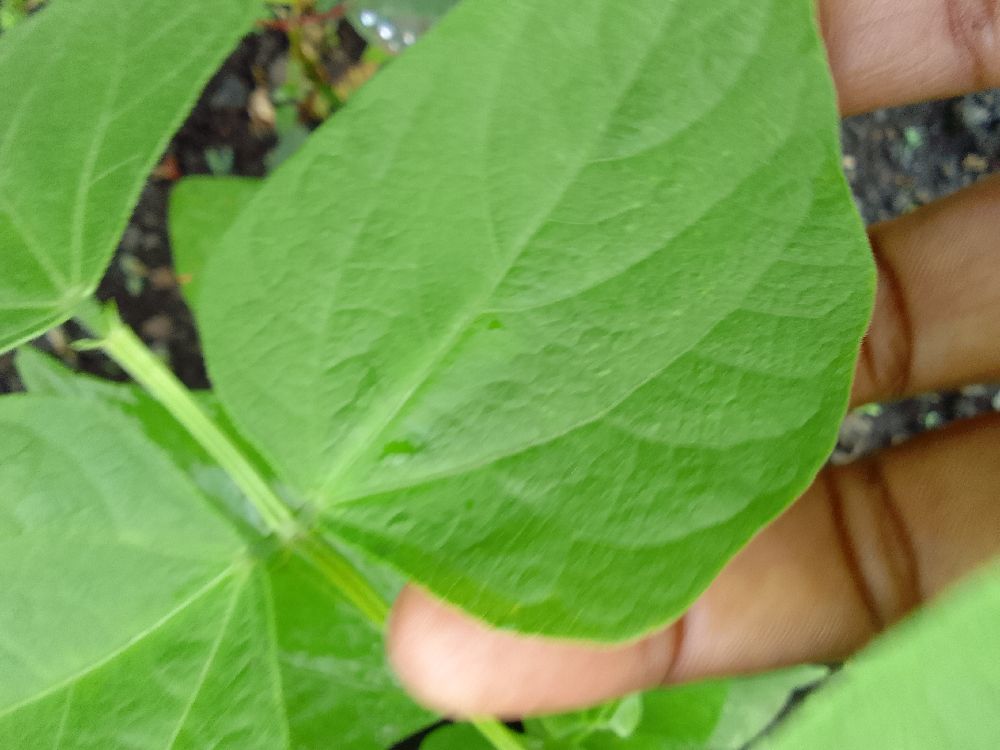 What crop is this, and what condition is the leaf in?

common bean, healthy
